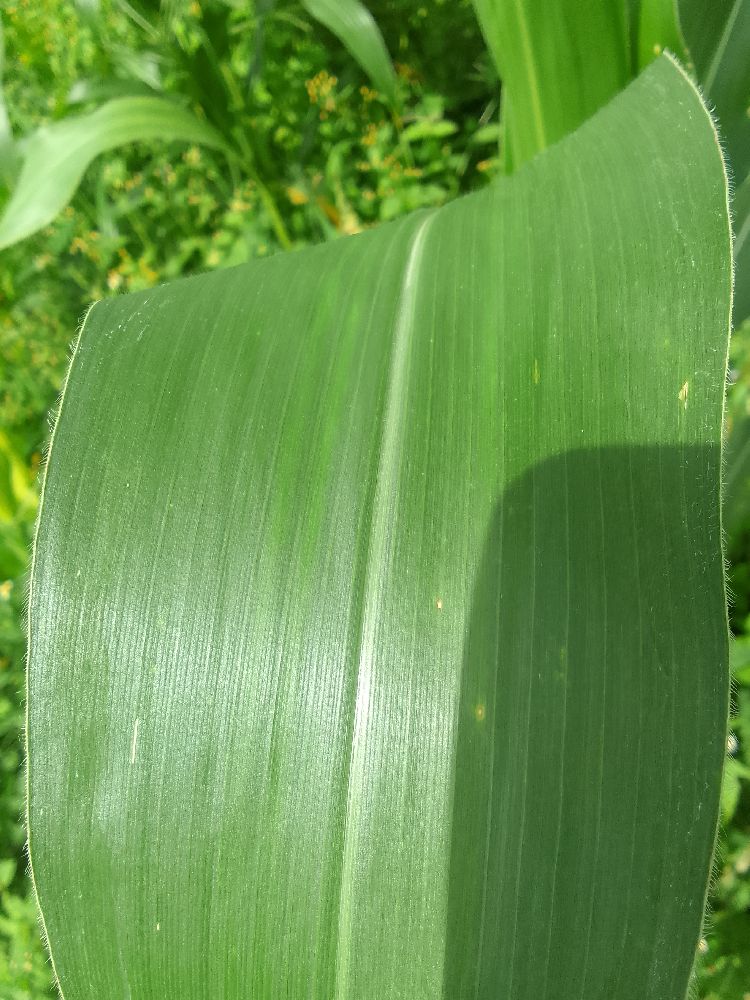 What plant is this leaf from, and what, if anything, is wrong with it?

maize, healthy
